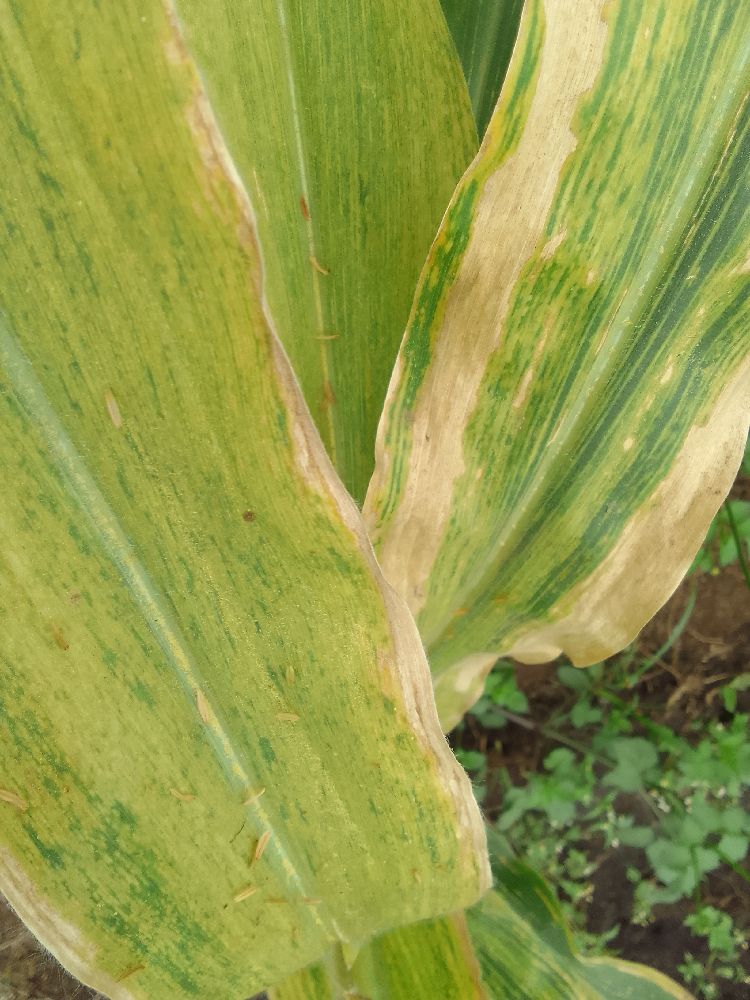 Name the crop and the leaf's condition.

maize, maize lethal necrosis
